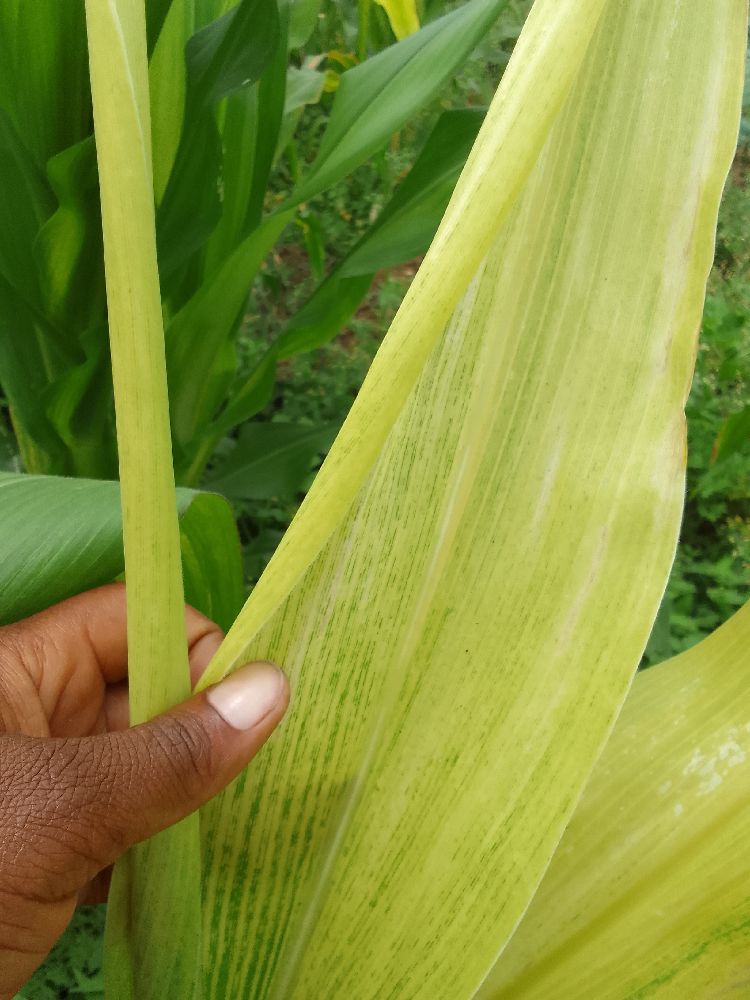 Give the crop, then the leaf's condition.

maize, maize lethal necrosis
